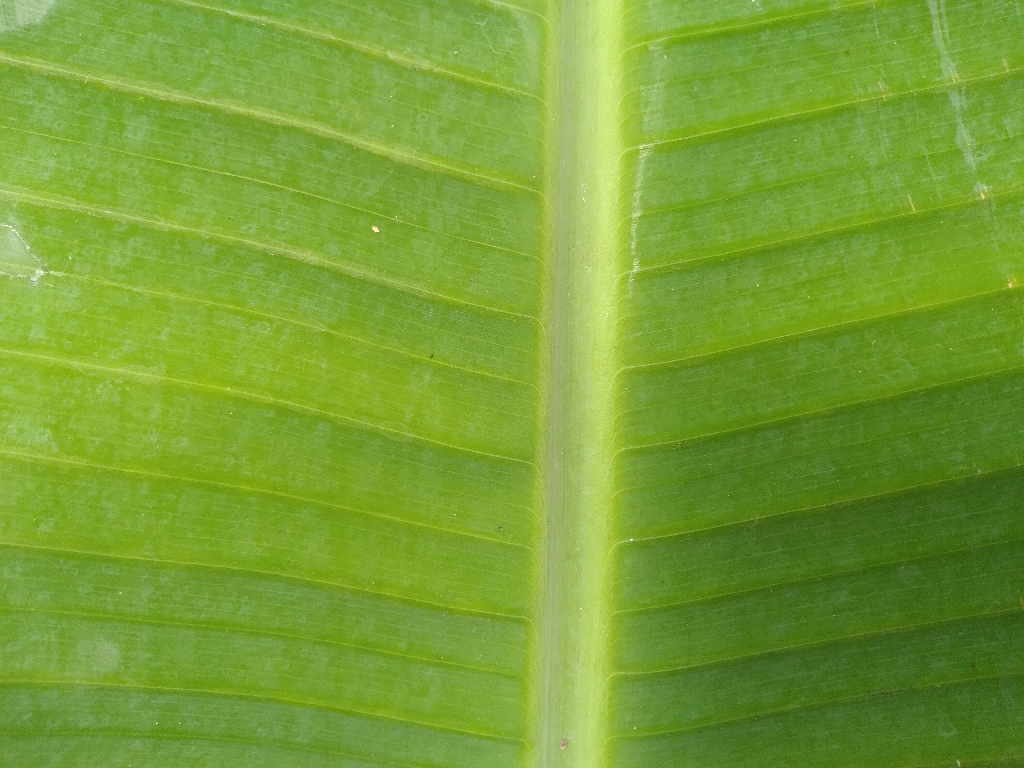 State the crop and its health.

banana, healthy
